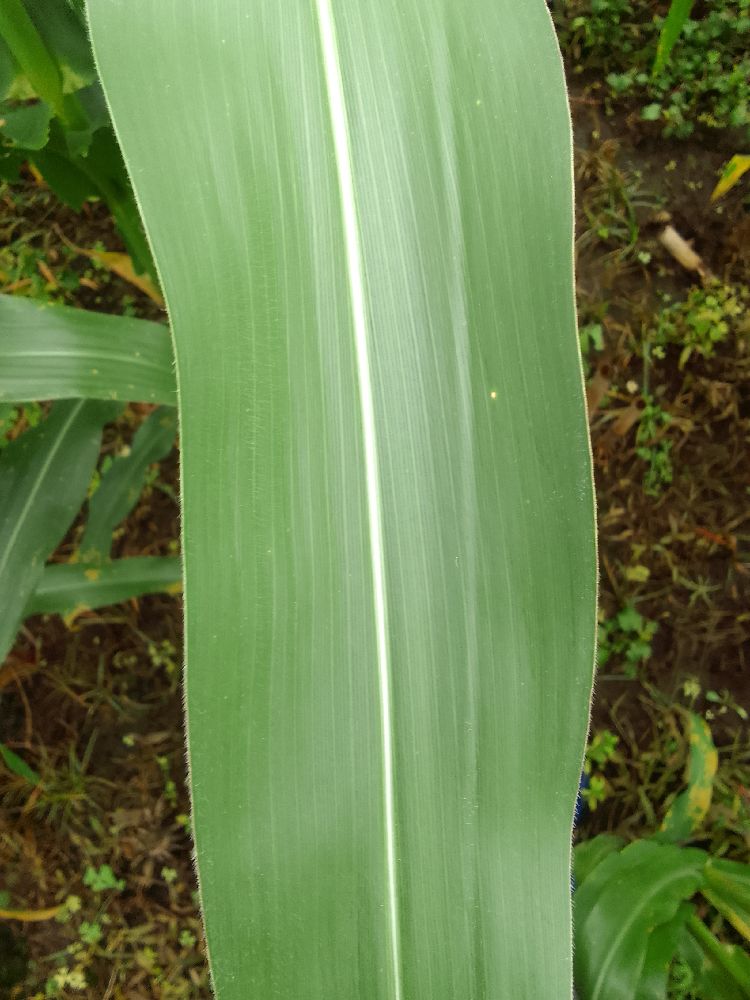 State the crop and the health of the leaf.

maize, healthy
